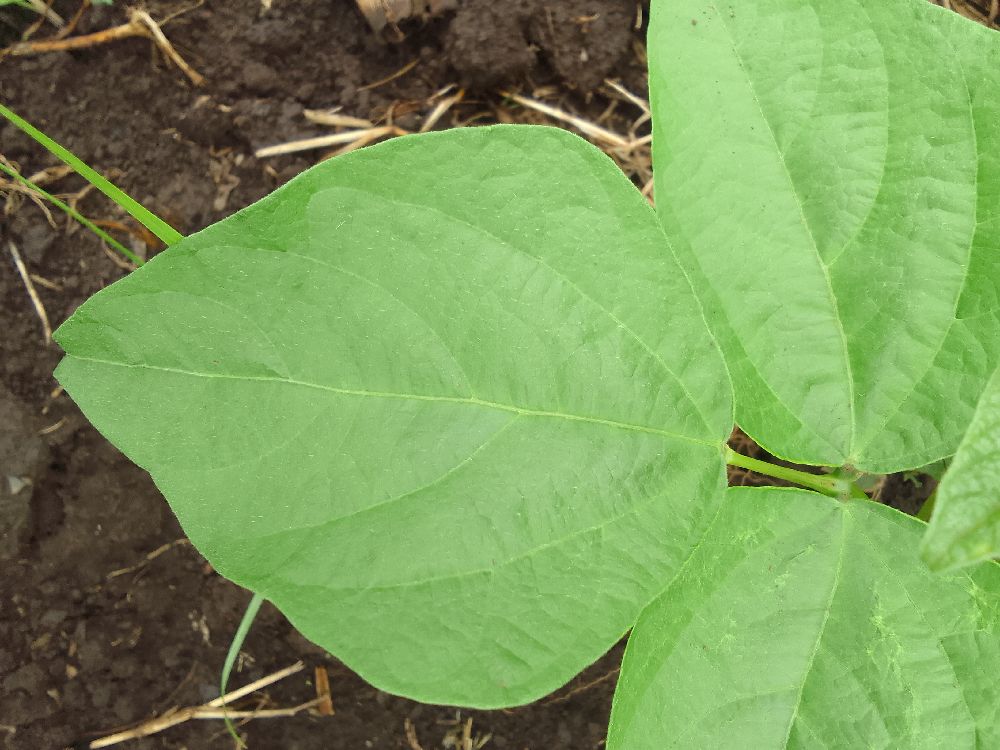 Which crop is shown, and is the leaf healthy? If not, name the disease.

common bean, healthy
